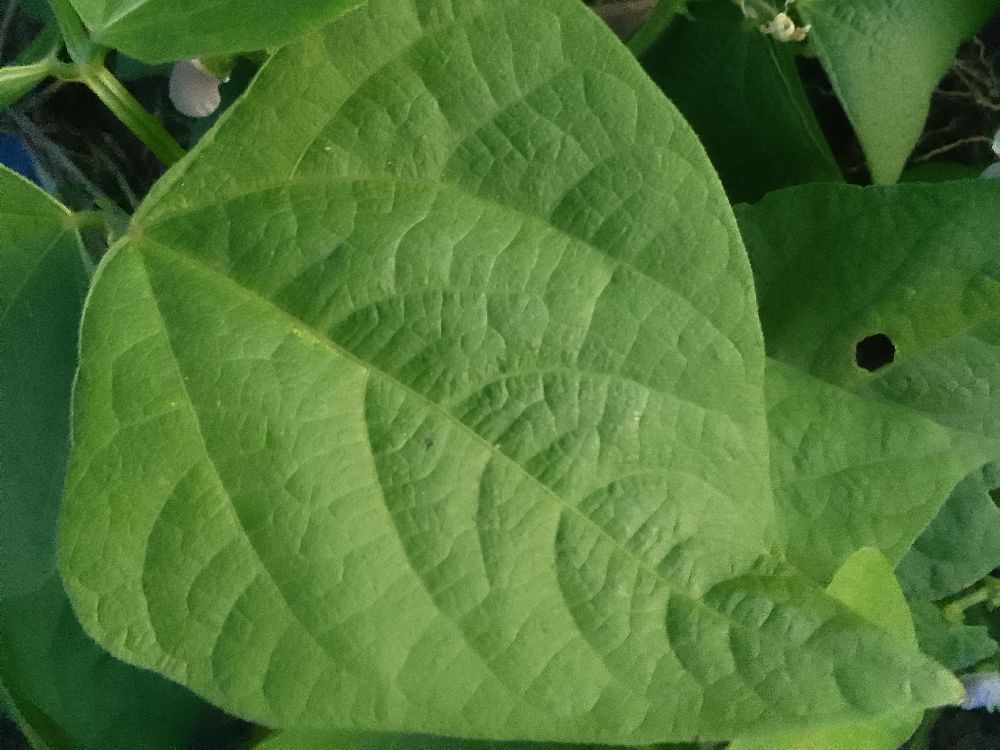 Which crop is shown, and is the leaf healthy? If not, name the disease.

common bean, healthy
